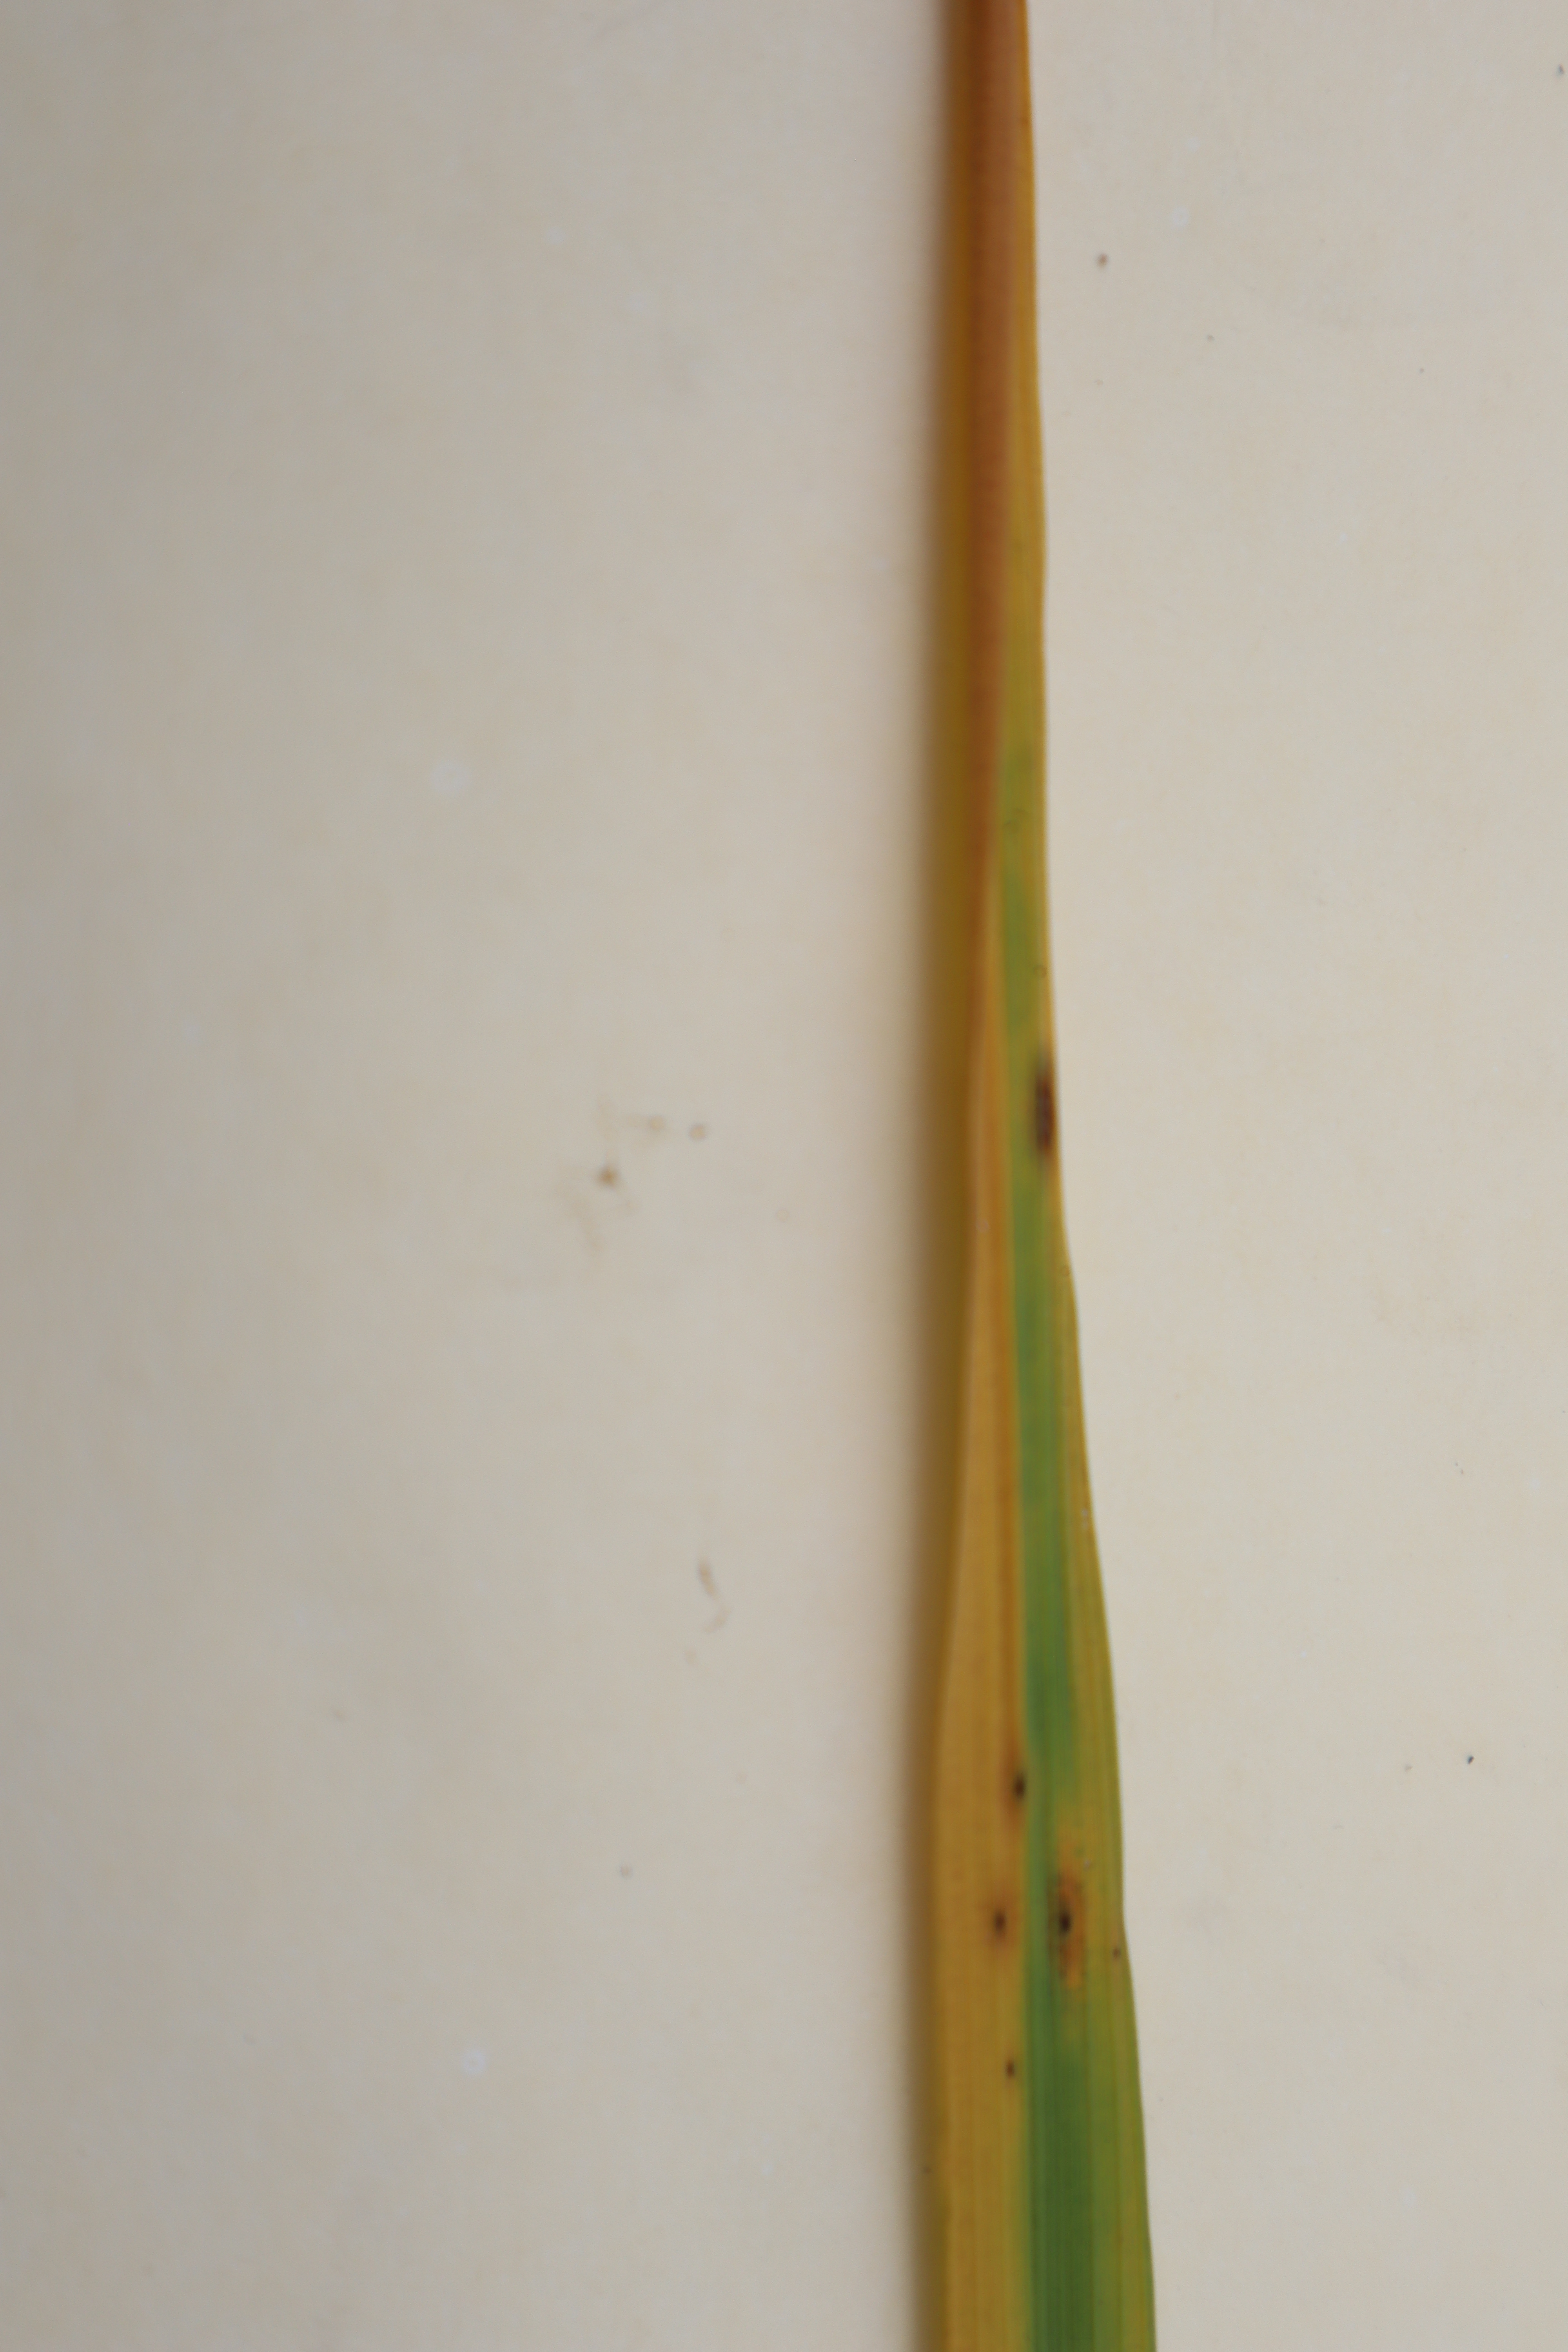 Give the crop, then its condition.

rice, tungro virus disease
